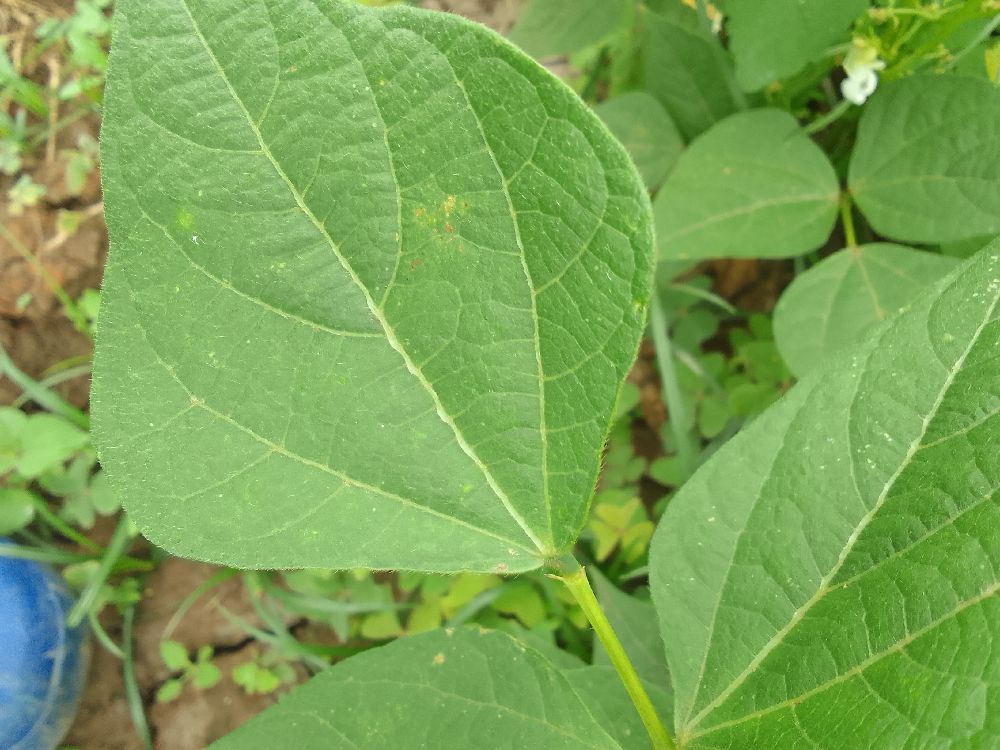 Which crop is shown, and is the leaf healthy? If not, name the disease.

common bean, healthy
